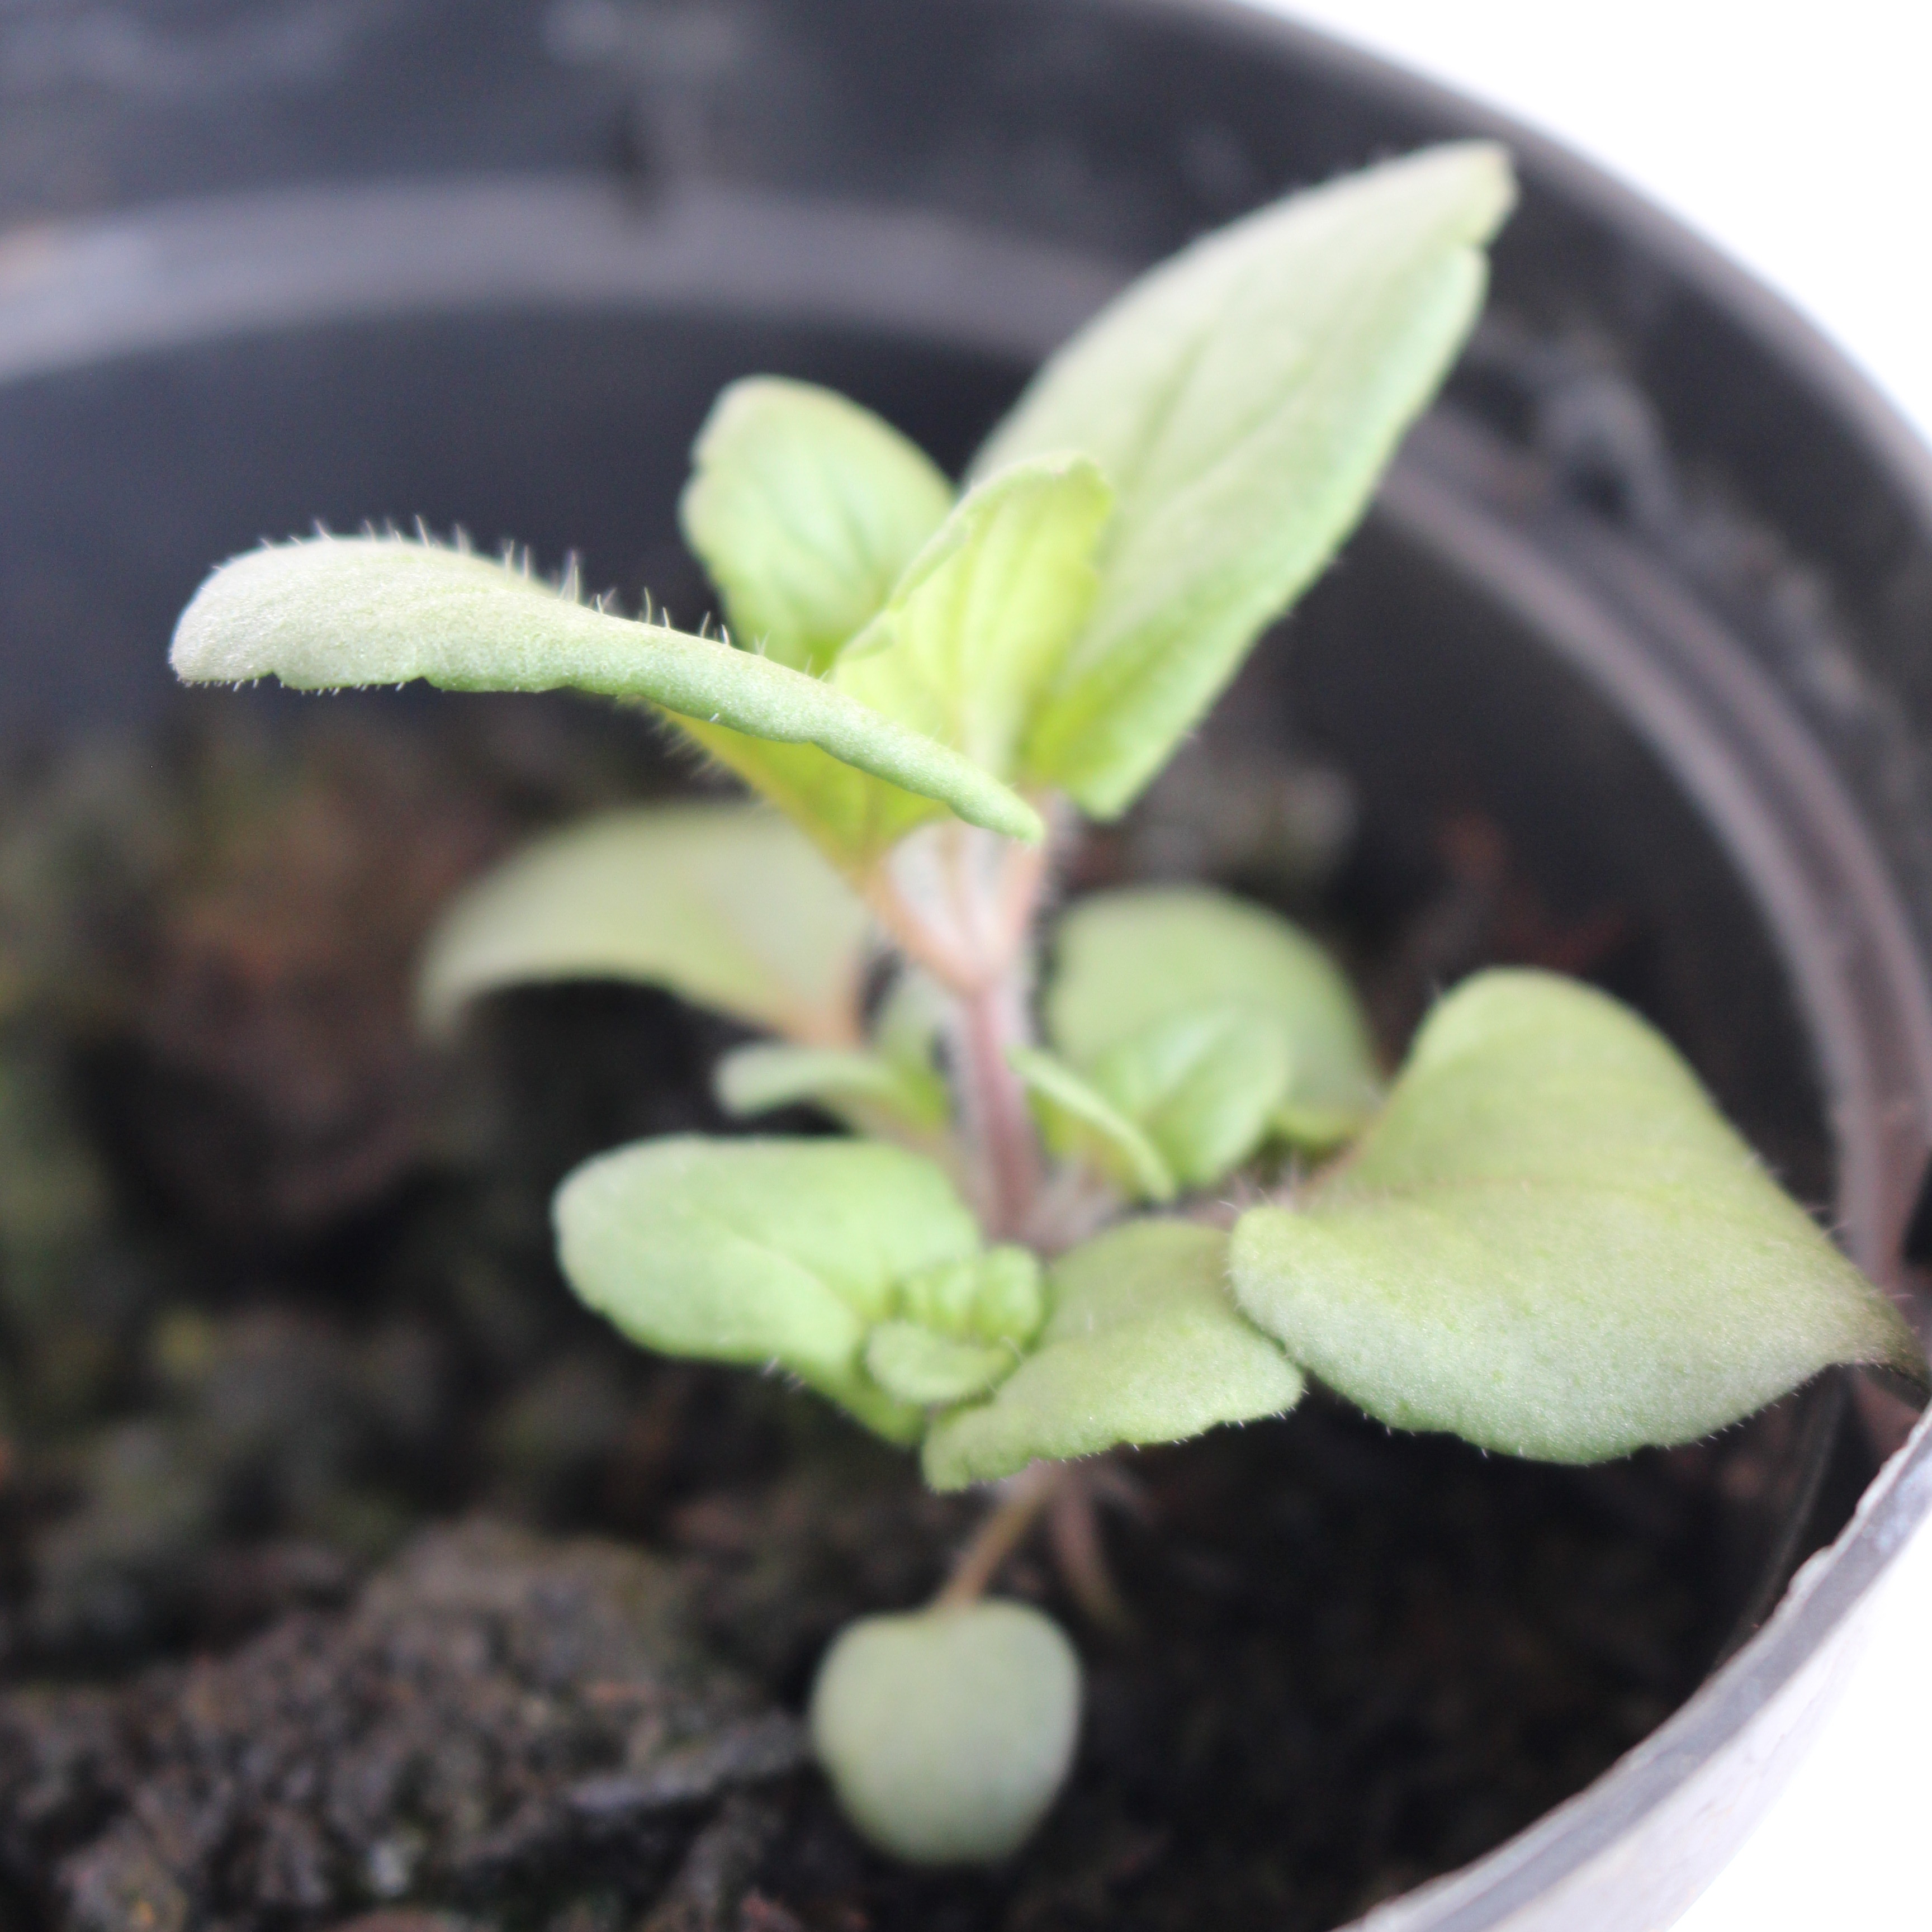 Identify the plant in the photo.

Veronica persica
